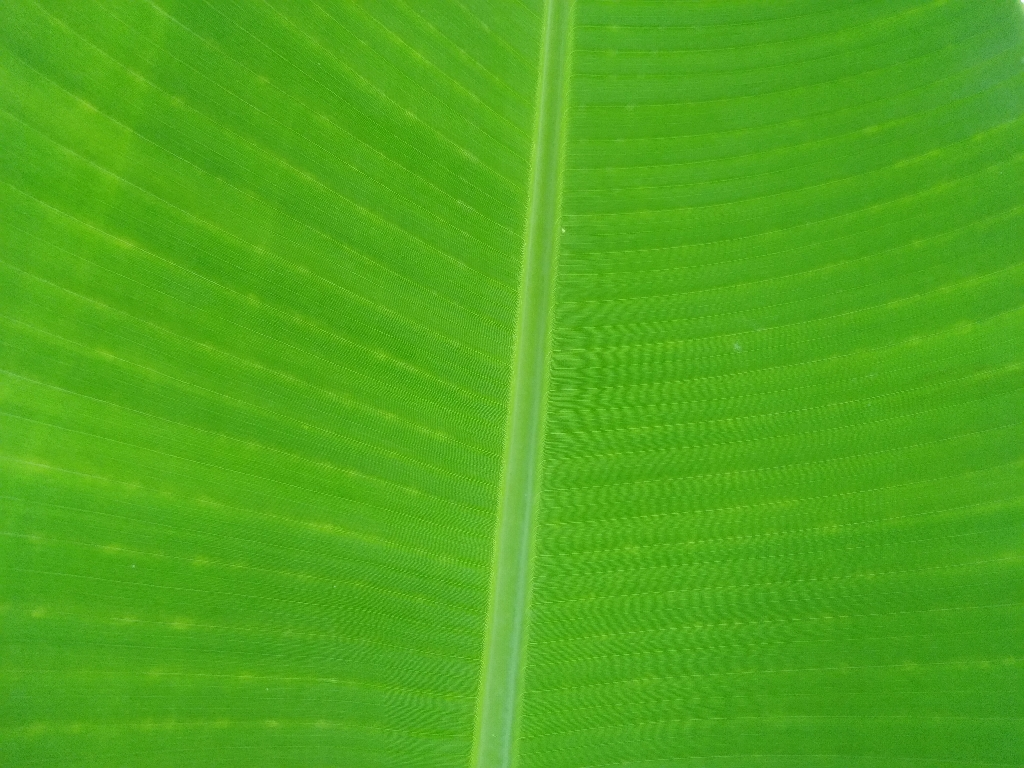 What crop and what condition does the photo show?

banana, healthy
